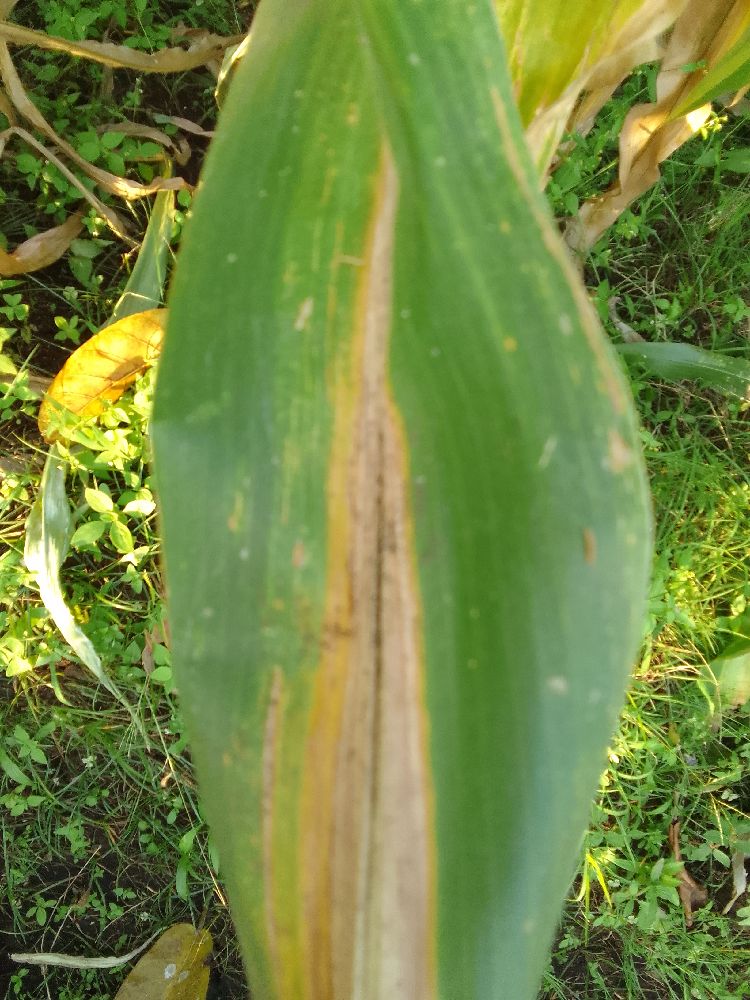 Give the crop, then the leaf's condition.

maize, maize lethal necrosis
